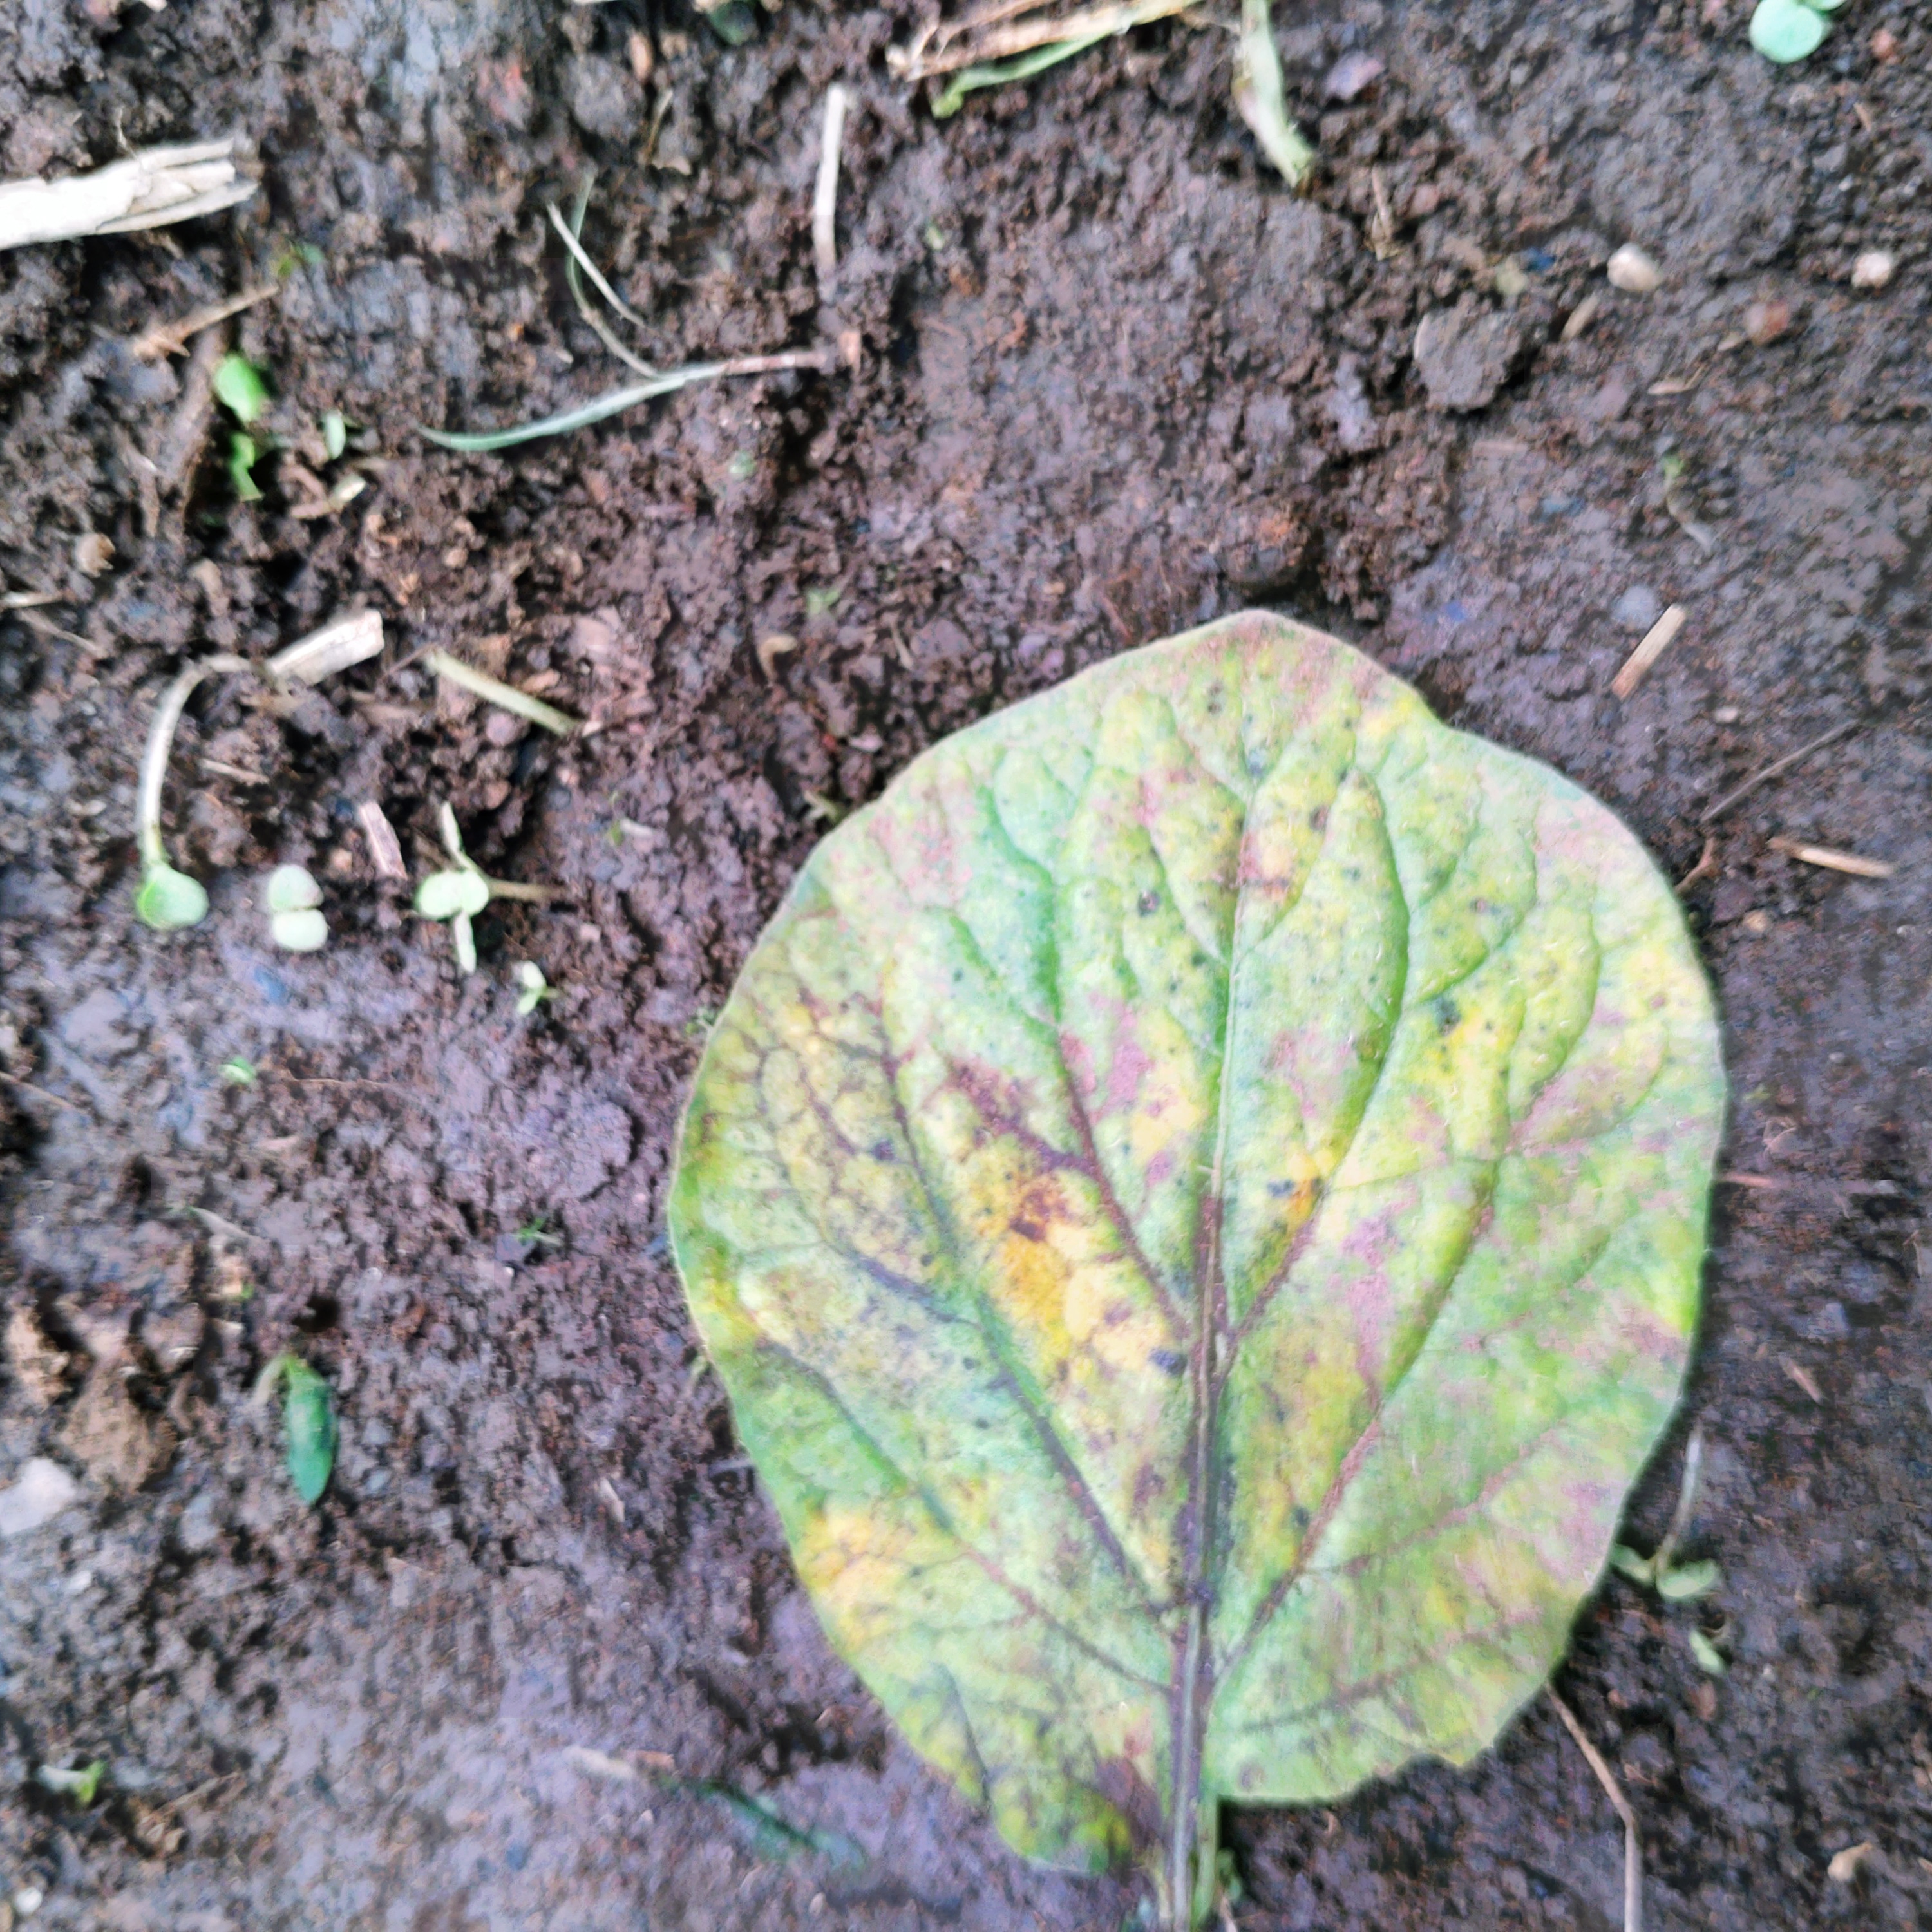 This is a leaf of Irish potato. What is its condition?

late blight
